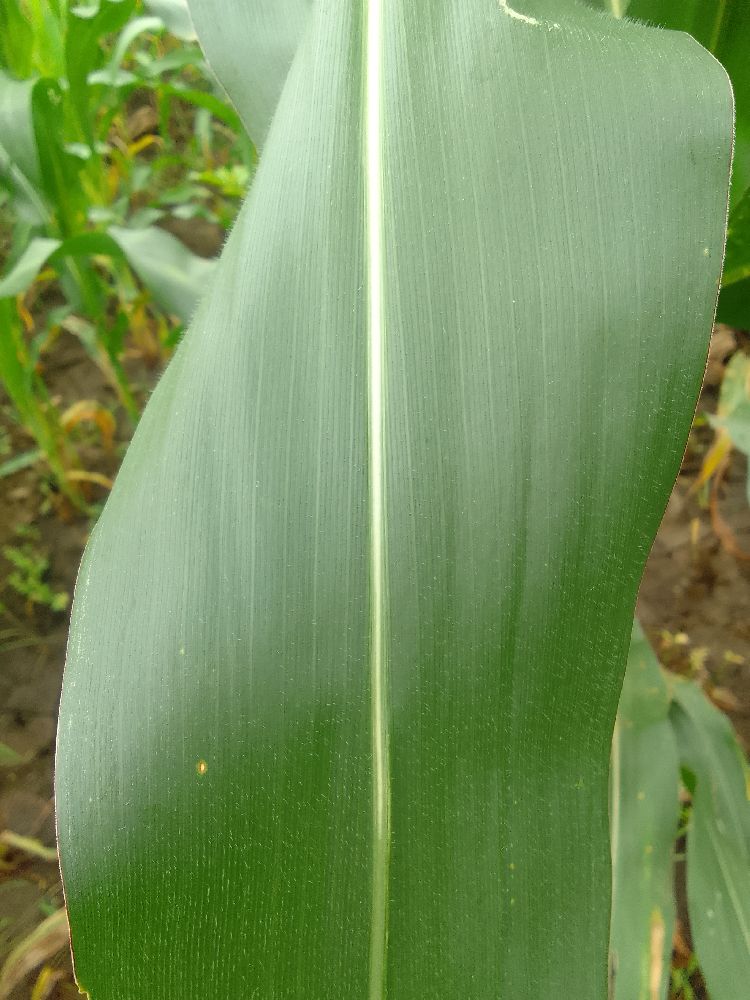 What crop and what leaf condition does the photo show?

maize, healthy
